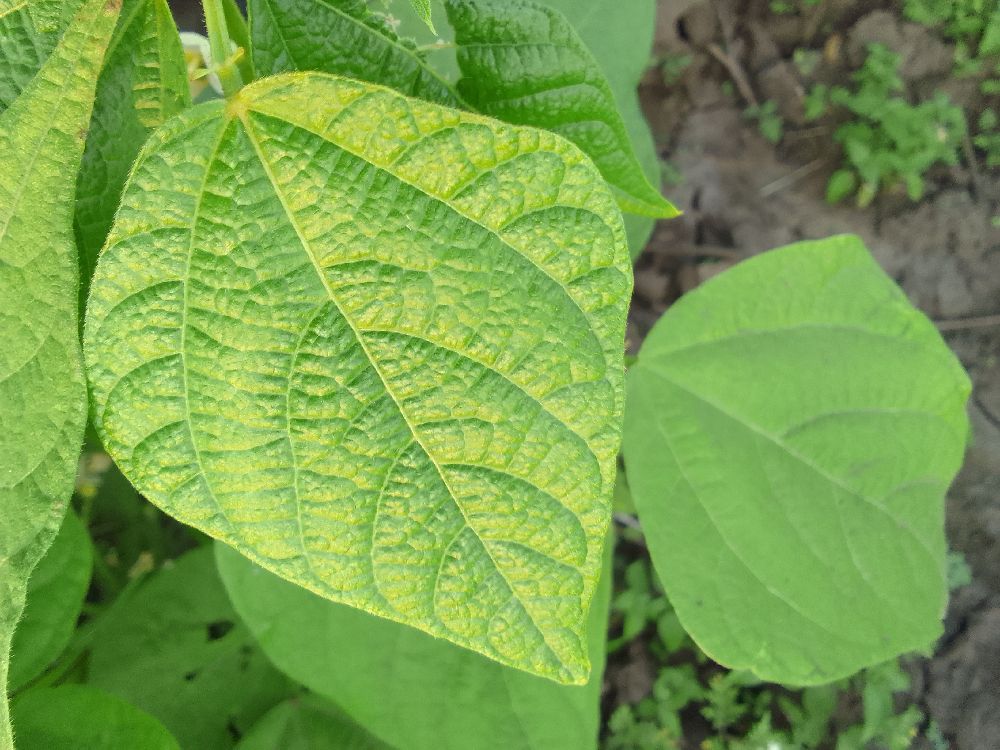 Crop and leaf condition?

common bean, healthy
